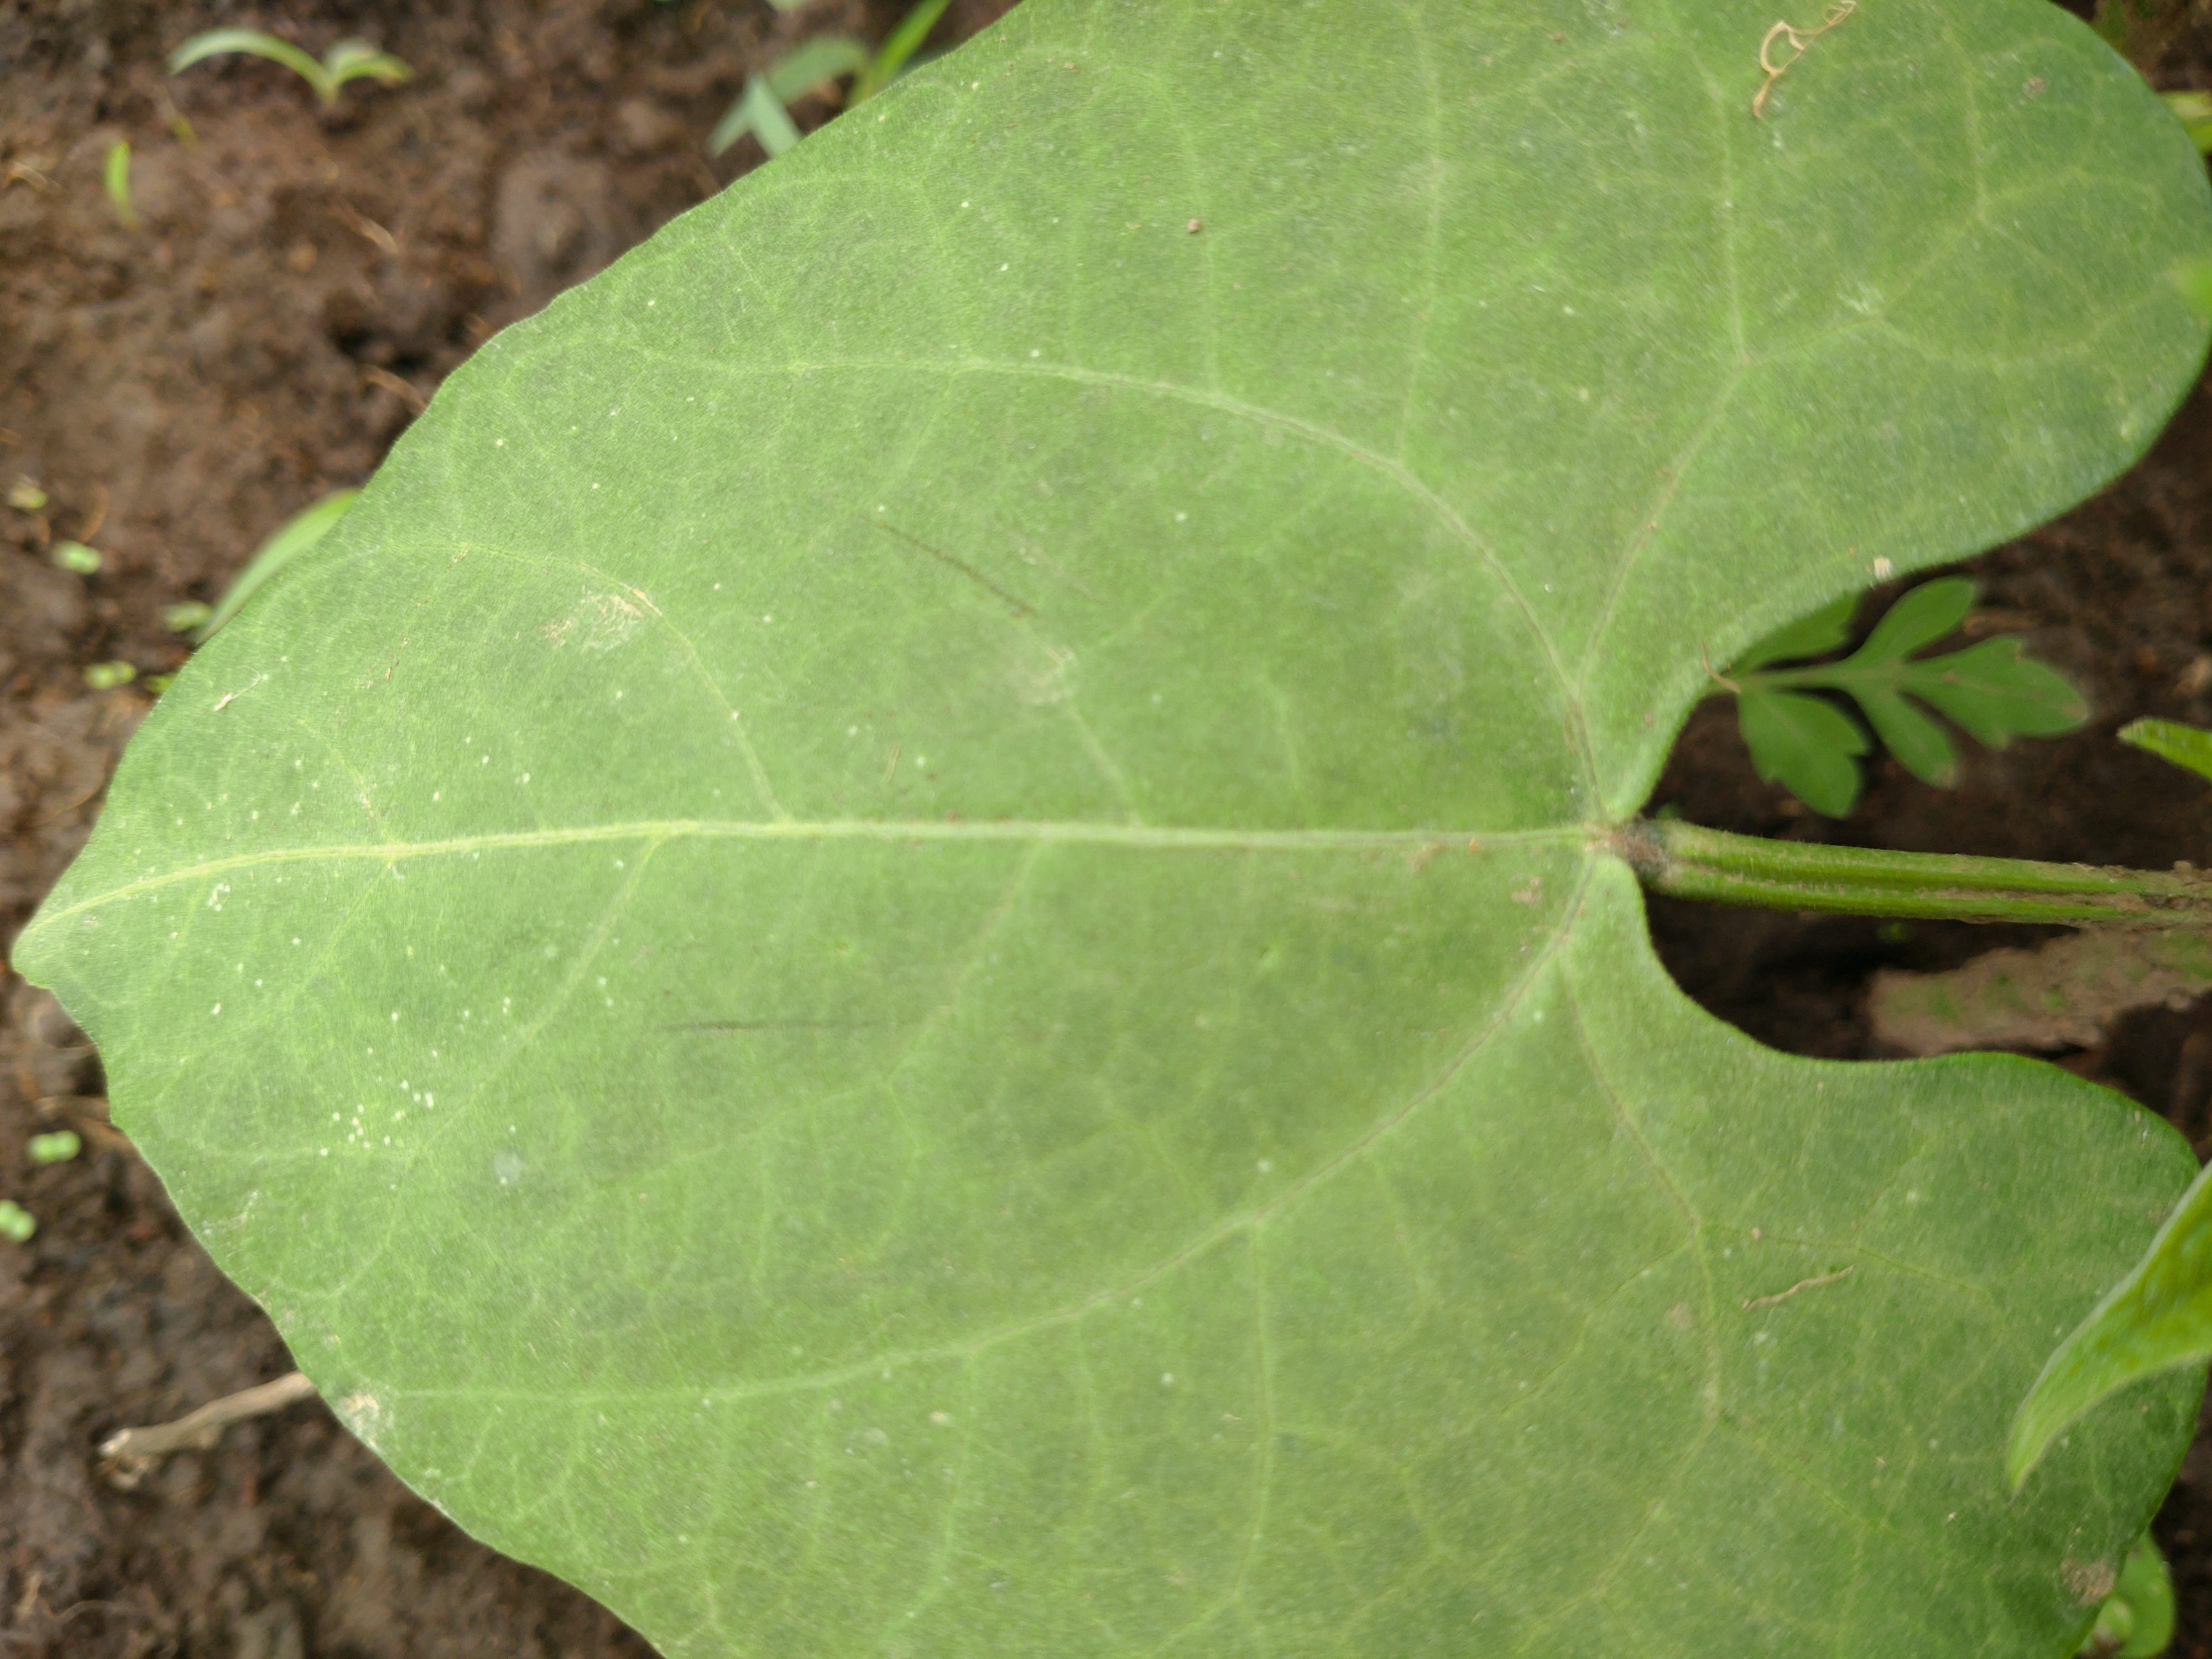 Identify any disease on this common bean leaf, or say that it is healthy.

healthy
